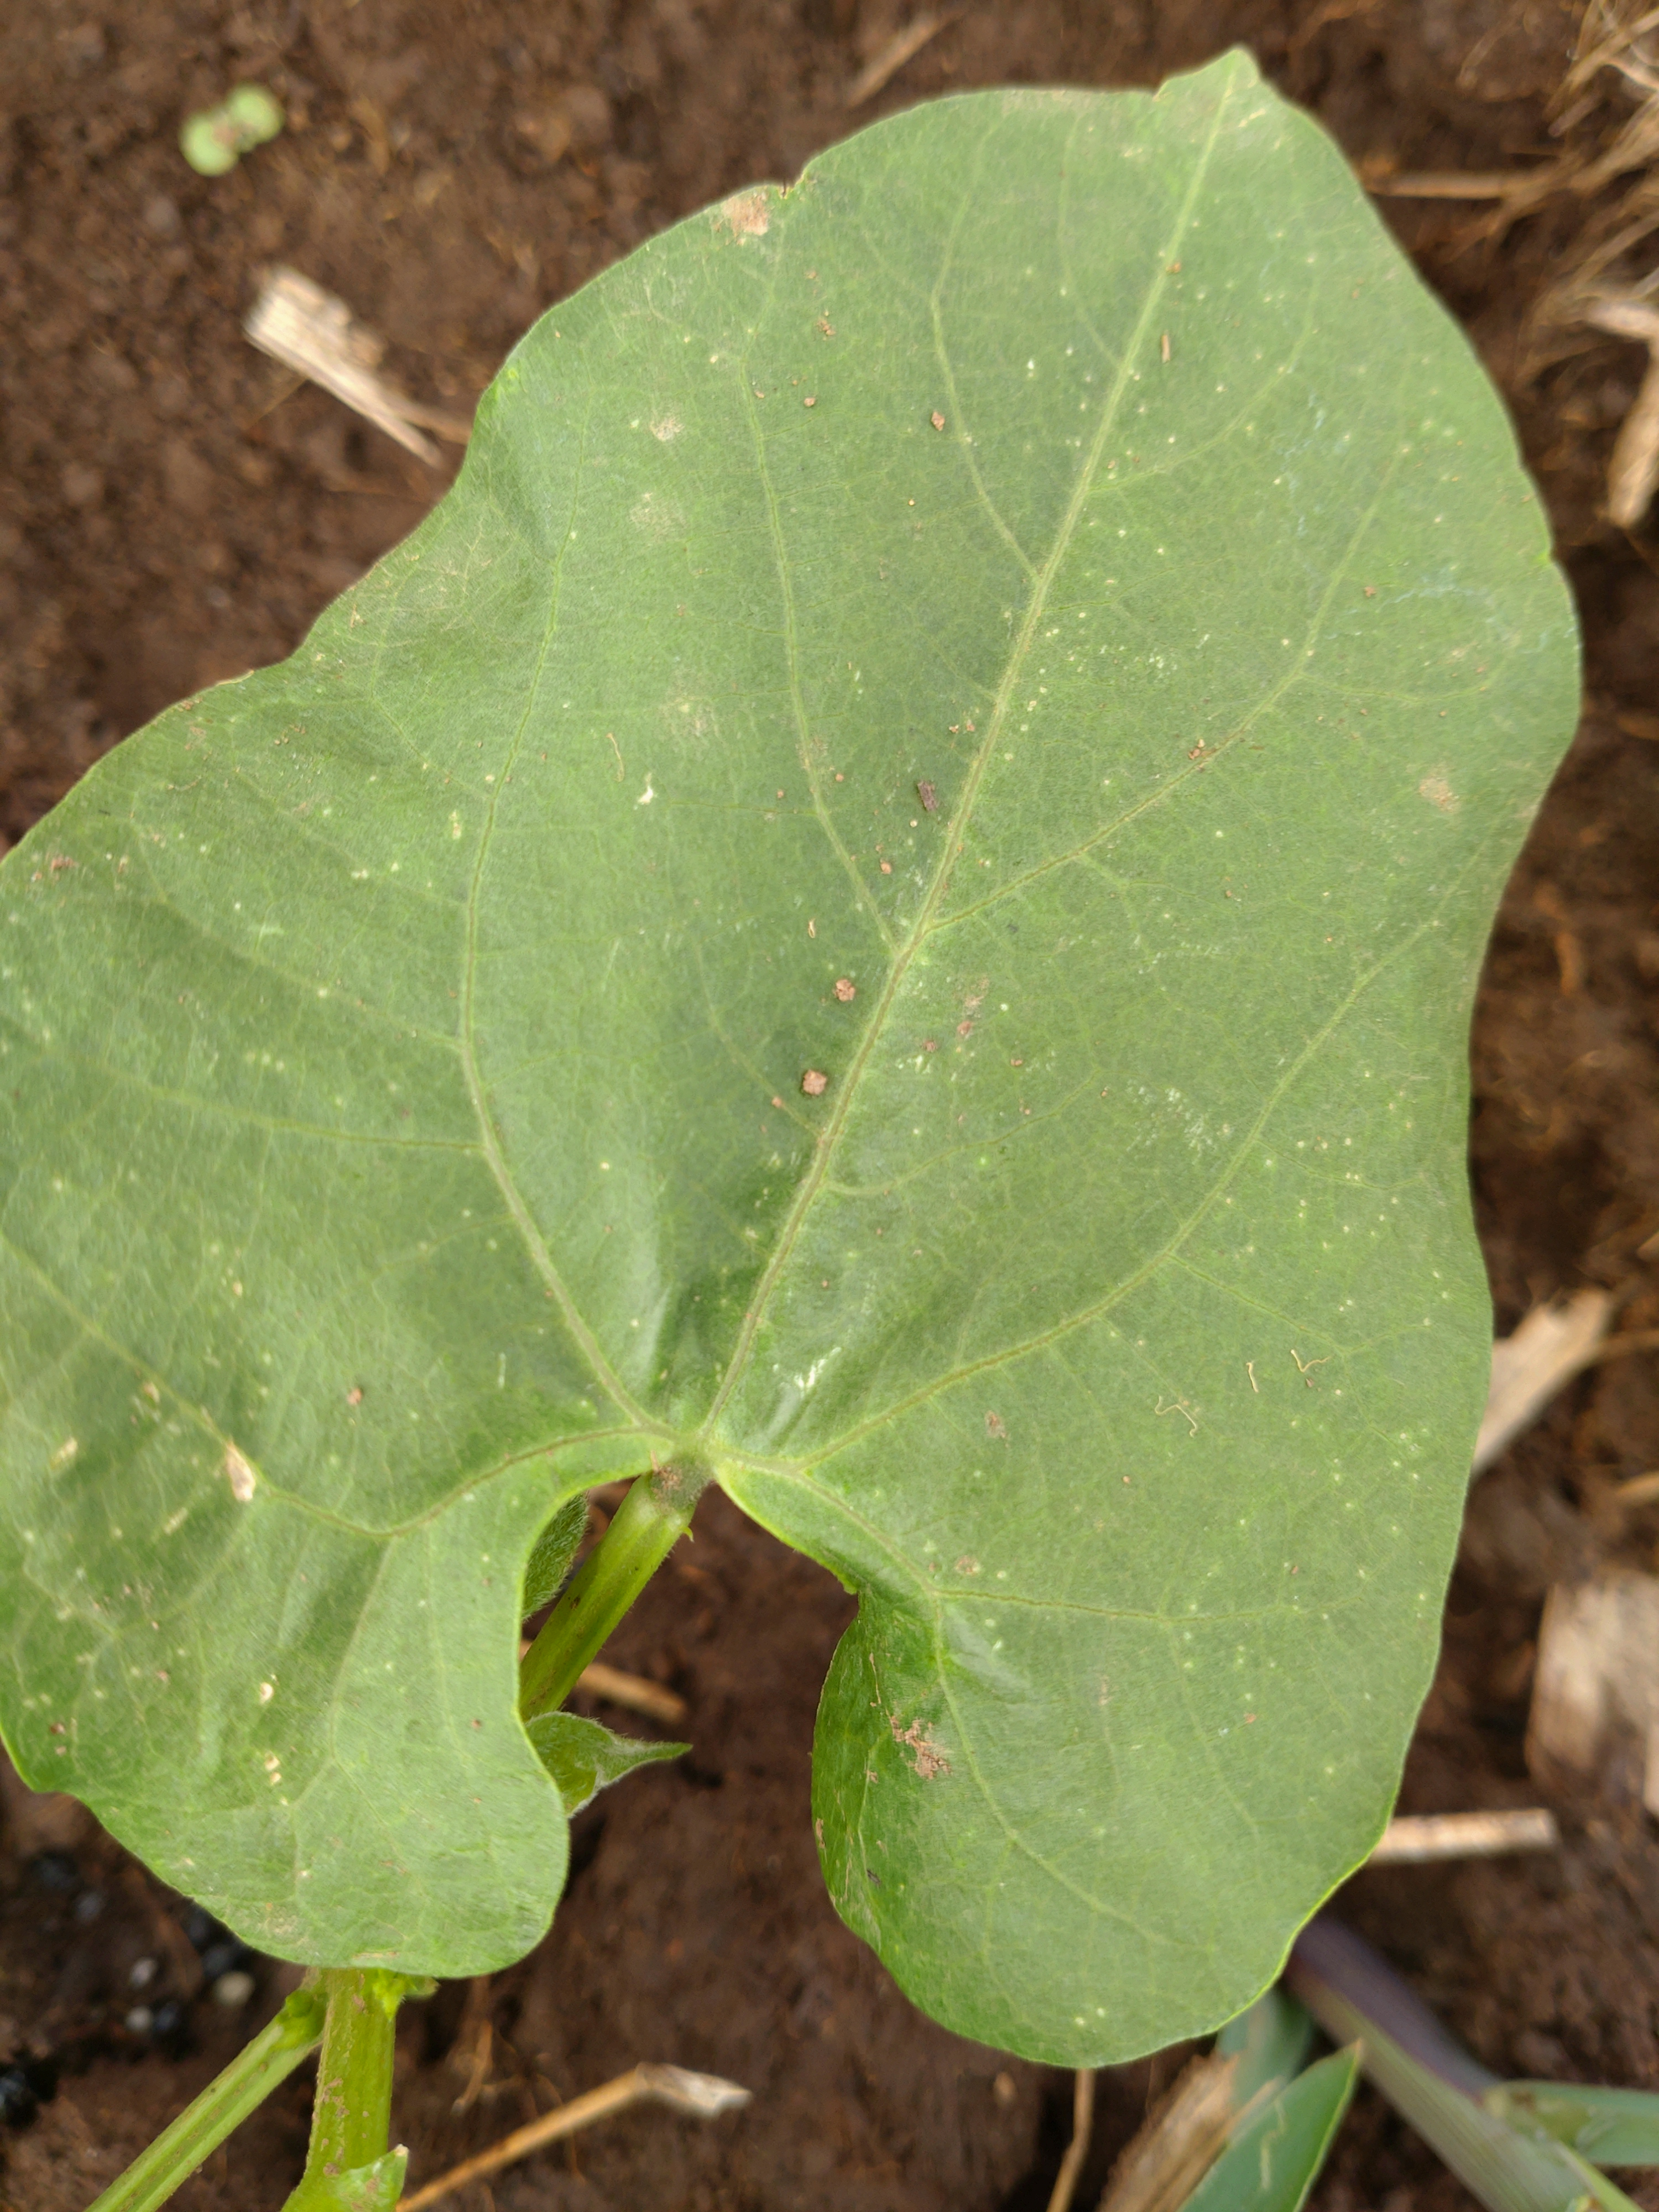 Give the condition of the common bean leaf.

healthy
